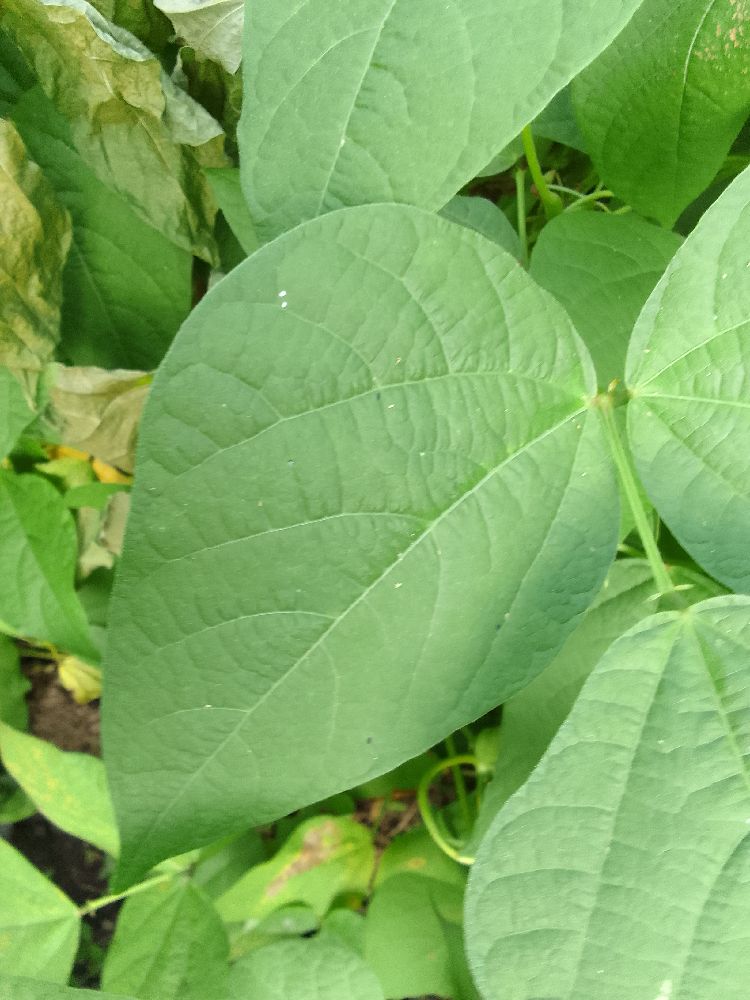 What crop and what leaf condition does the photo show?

common bean, healthy
